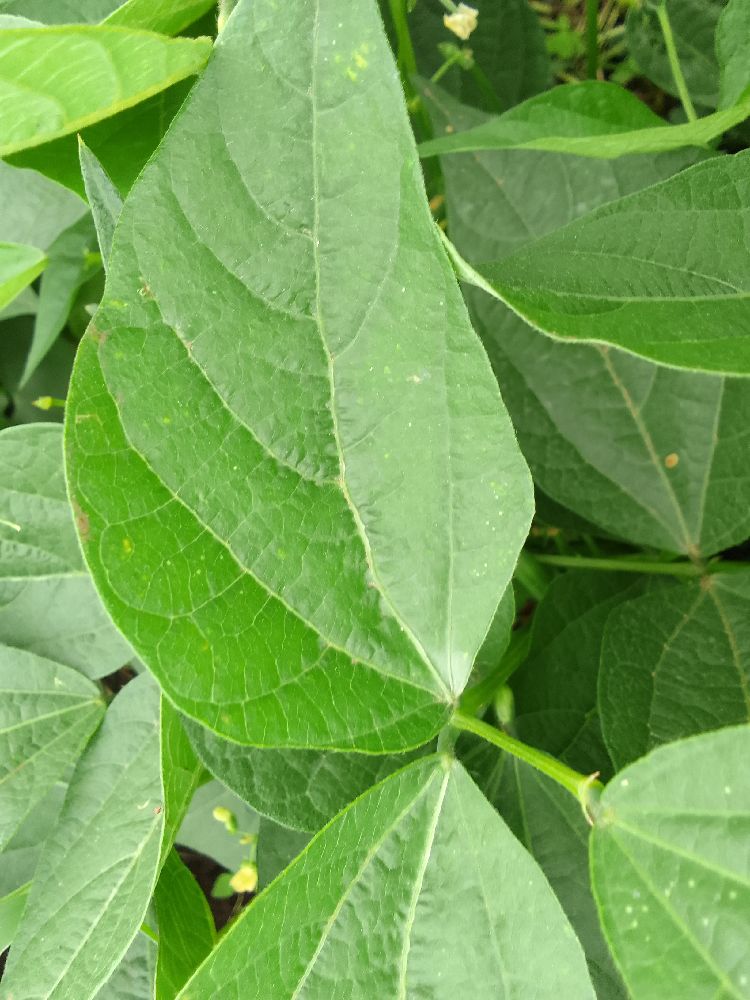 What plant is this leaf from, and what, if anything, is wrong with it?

common bean, healthy
